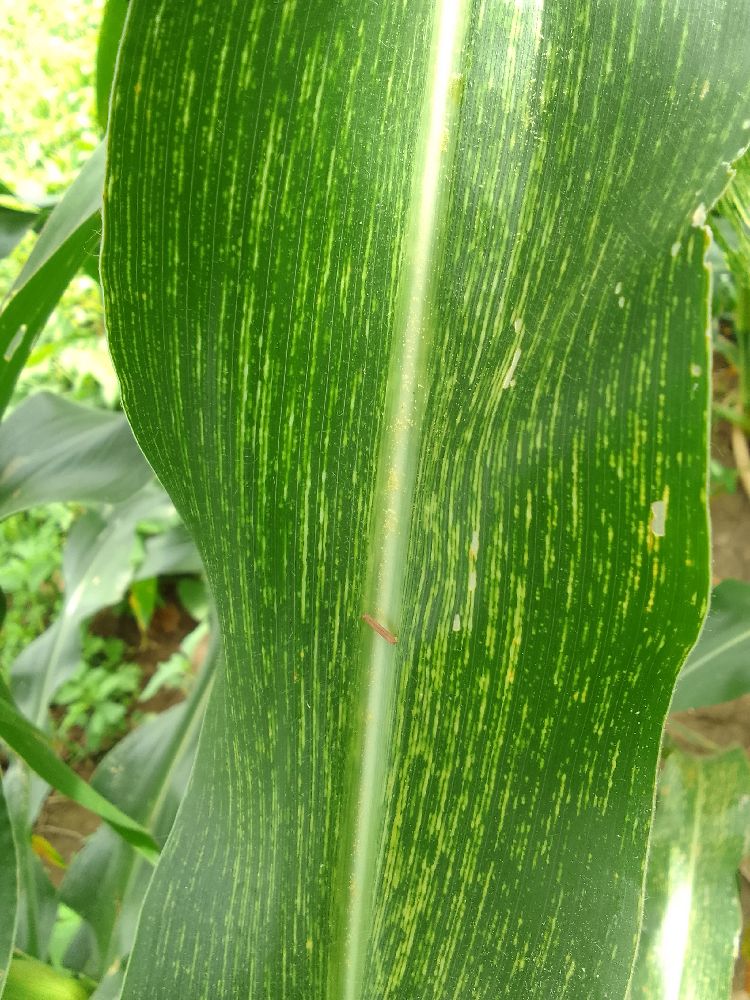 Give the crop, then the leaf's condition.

maize, maize streak virus
